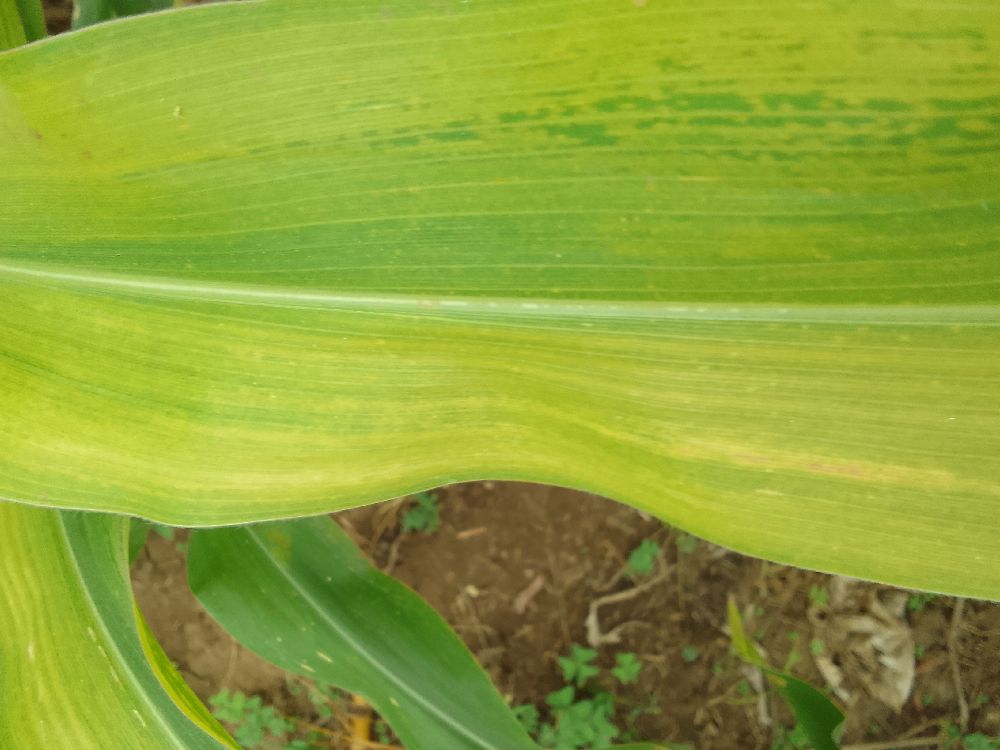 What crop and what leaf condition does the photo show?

maize, maize lethal necrosis
